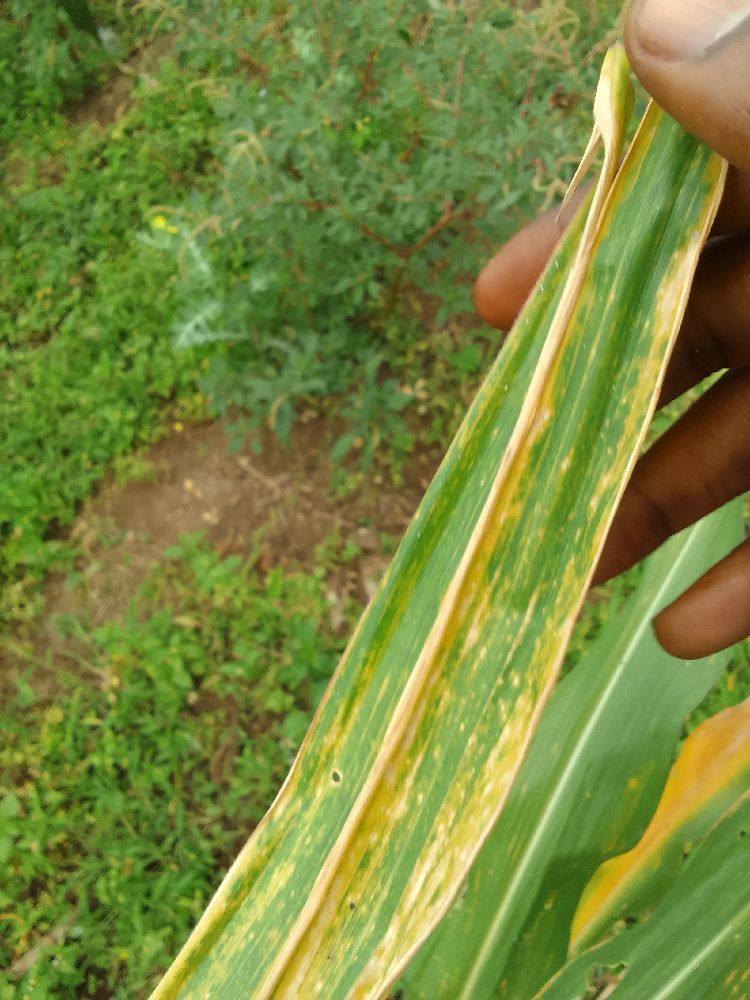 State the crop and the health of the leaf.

maize, maize lethal necrosis
